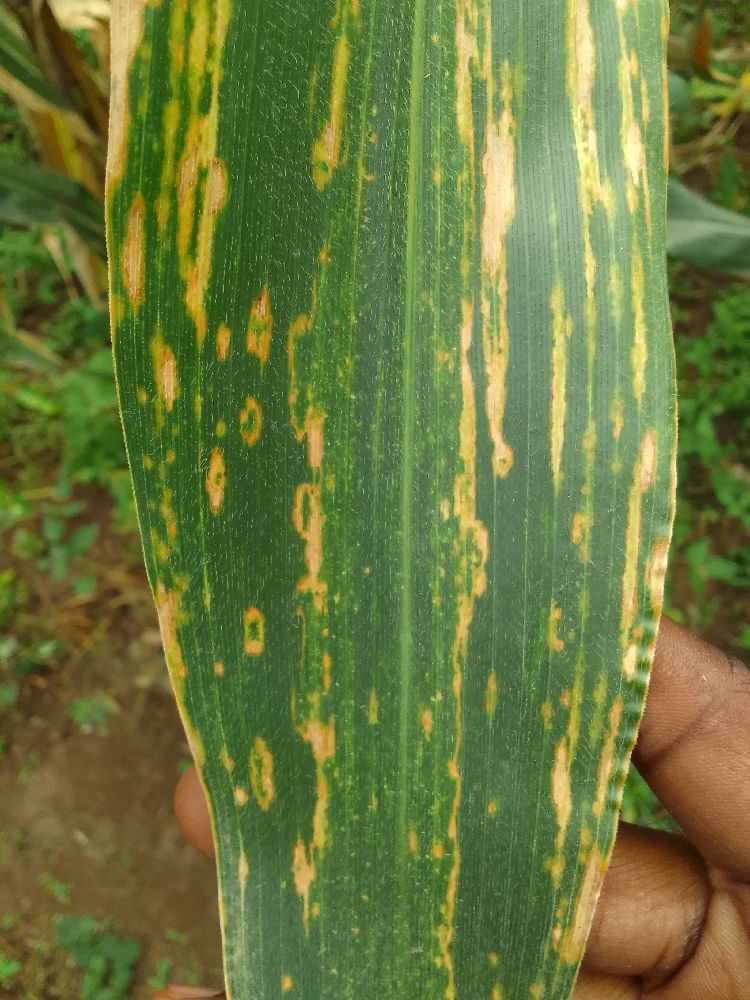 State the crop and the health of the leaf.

maize, maize lethal necrosis
